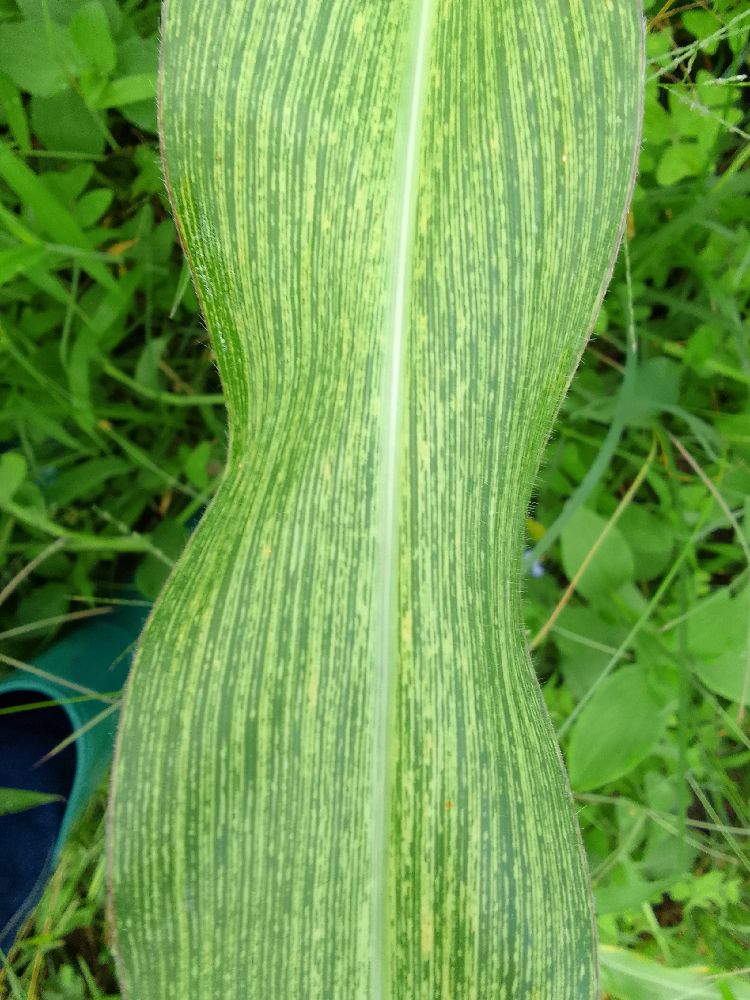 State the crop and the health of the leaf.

maize, maize streak virus
